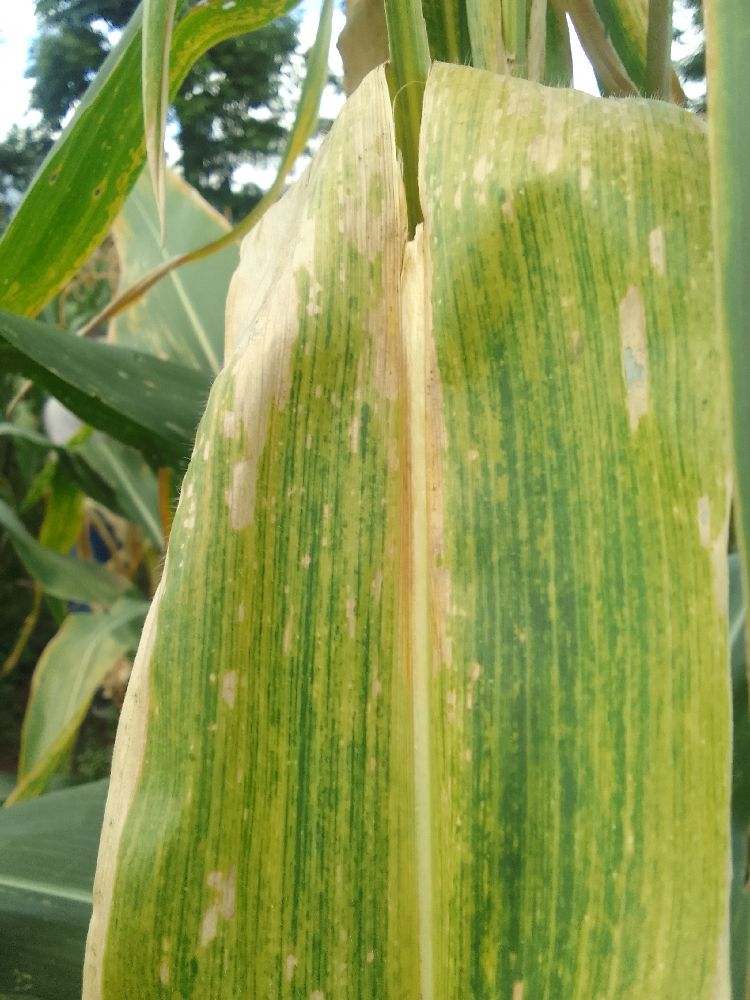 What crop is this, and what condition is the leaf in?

maize, maize lethal necrosis
